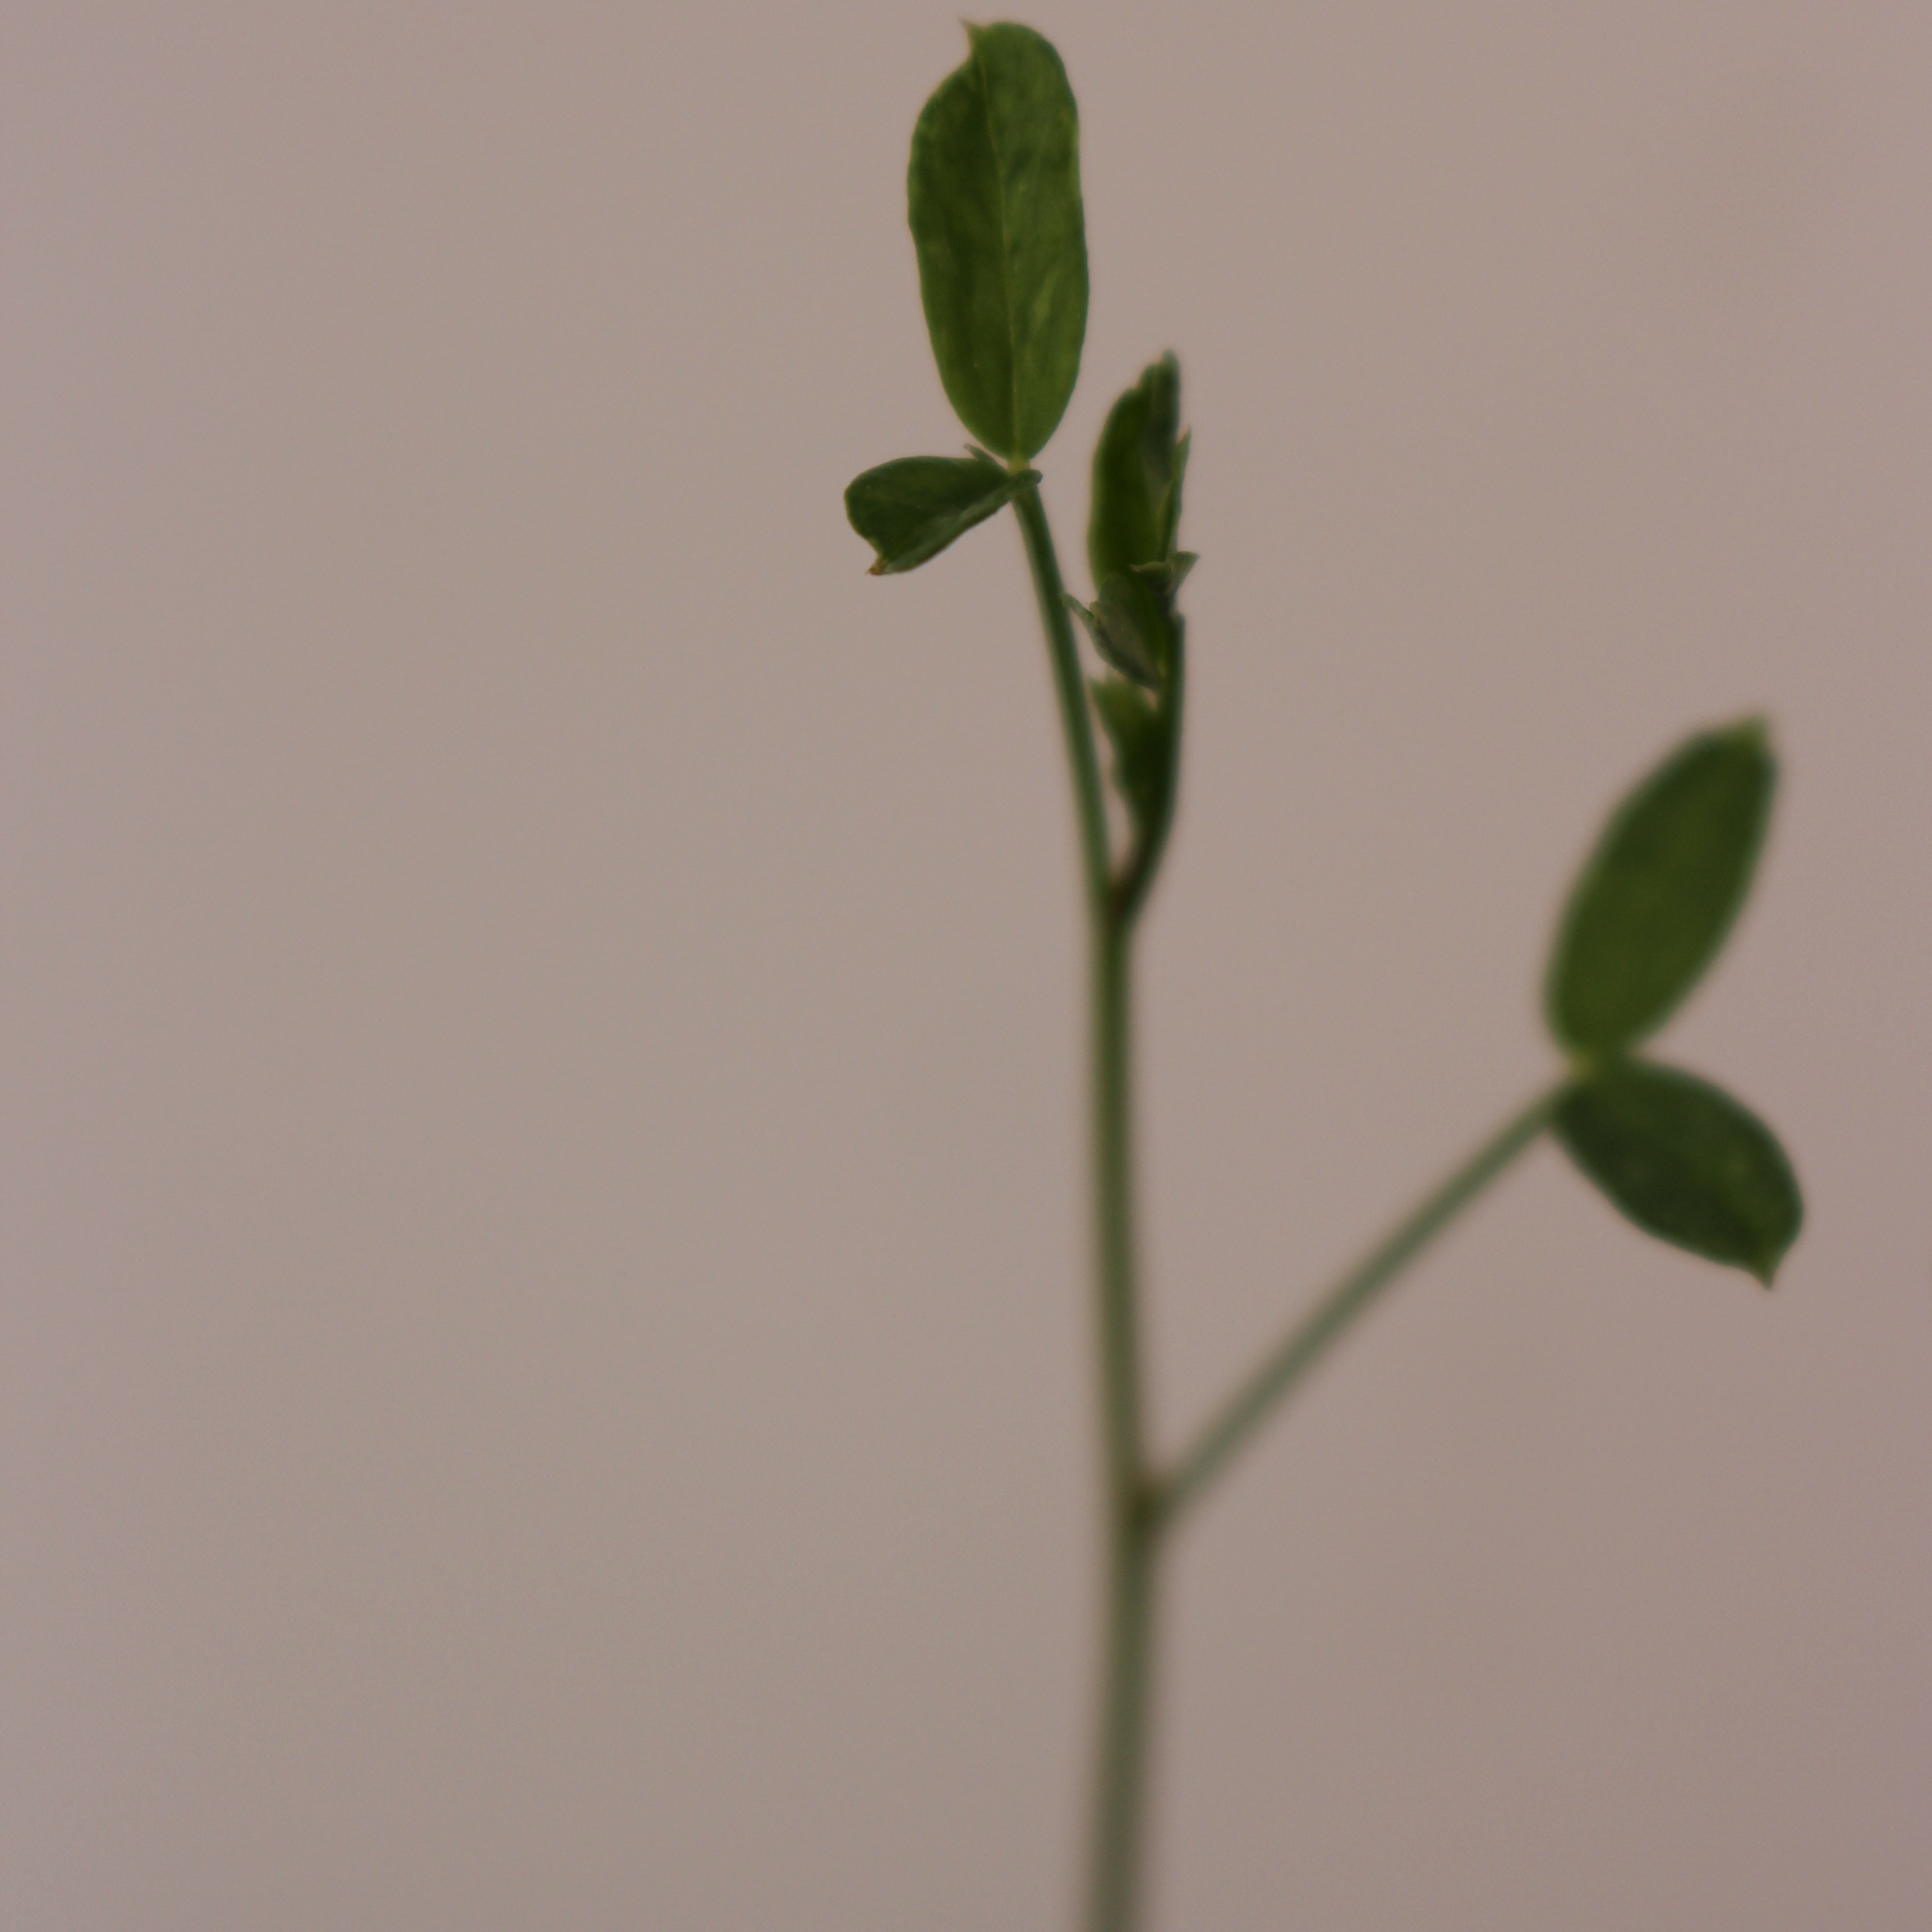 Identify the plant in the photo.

Vicia sativa
